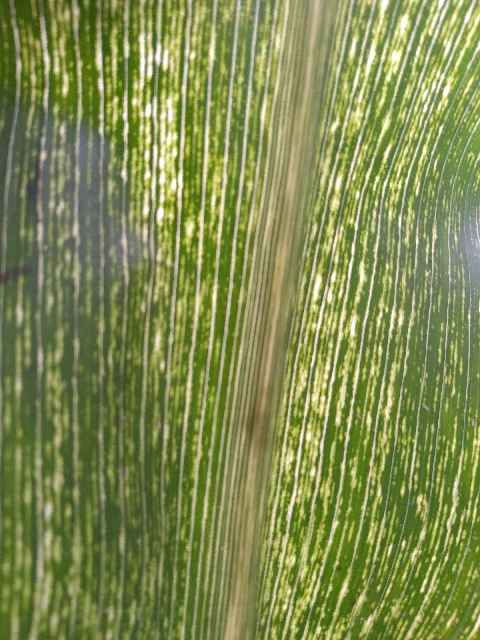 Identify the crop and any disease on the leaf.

maize, maize streak virus
